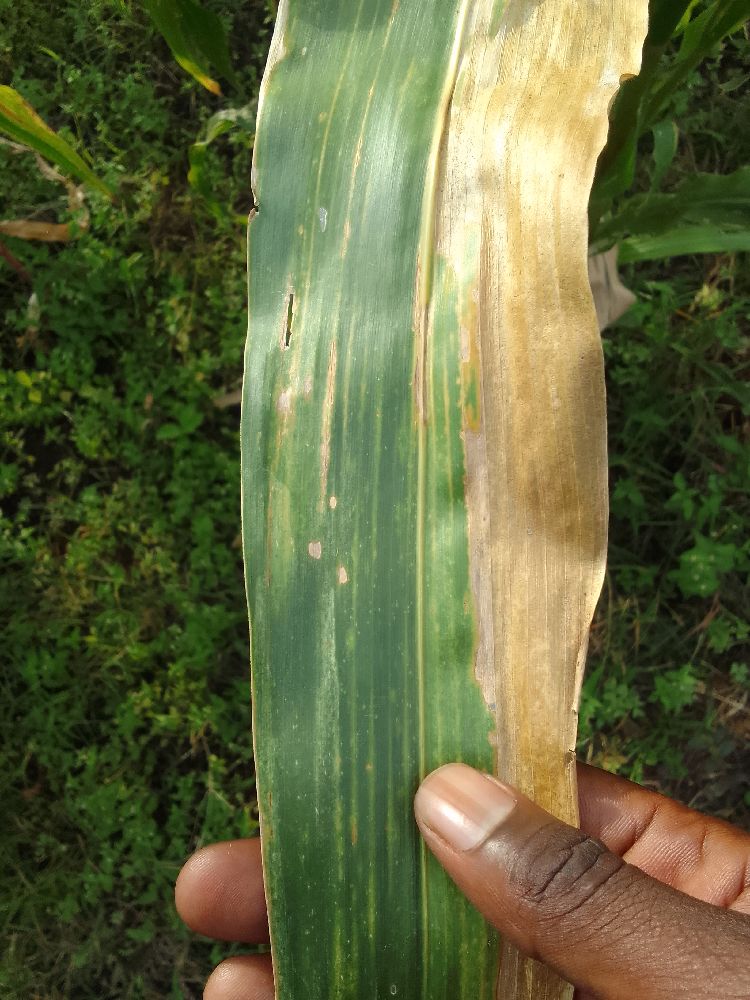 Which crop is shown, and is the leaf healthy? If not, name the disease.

maize, maize lethal necrosis
